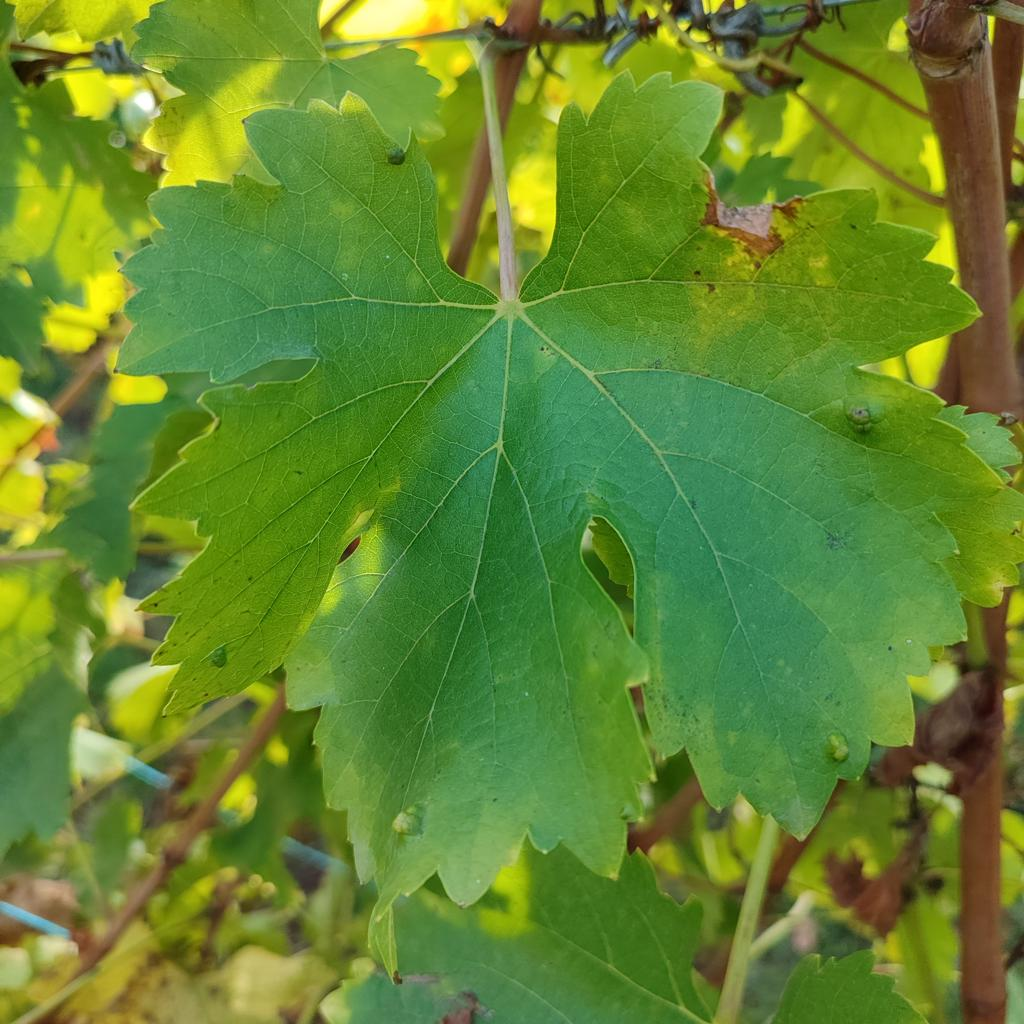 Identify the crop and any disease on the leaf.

grapevine, erineum mite
